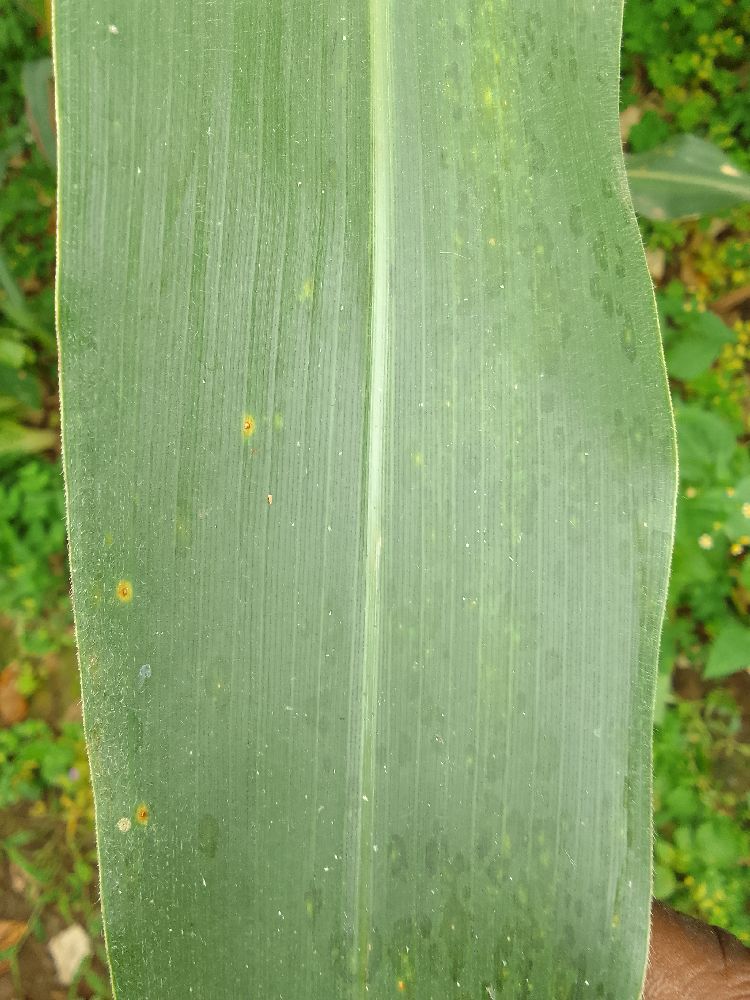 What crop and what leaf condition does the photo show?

maize, healthy
